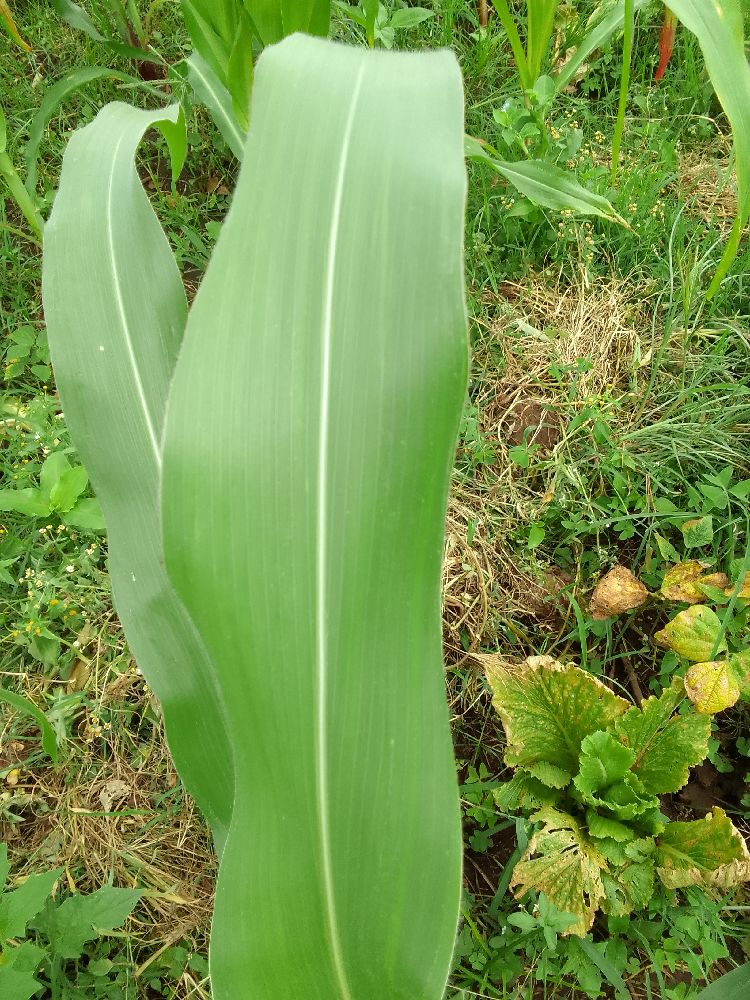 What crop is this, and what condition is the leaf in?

maize, healthy
